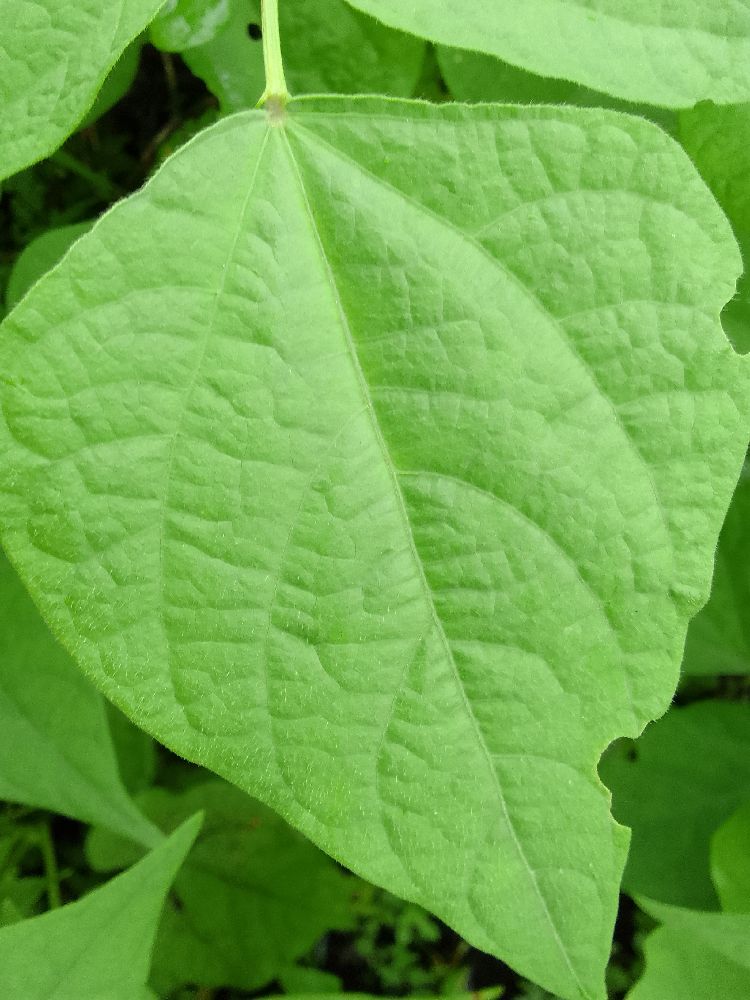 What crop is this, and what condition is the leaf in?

common bean, healthy
